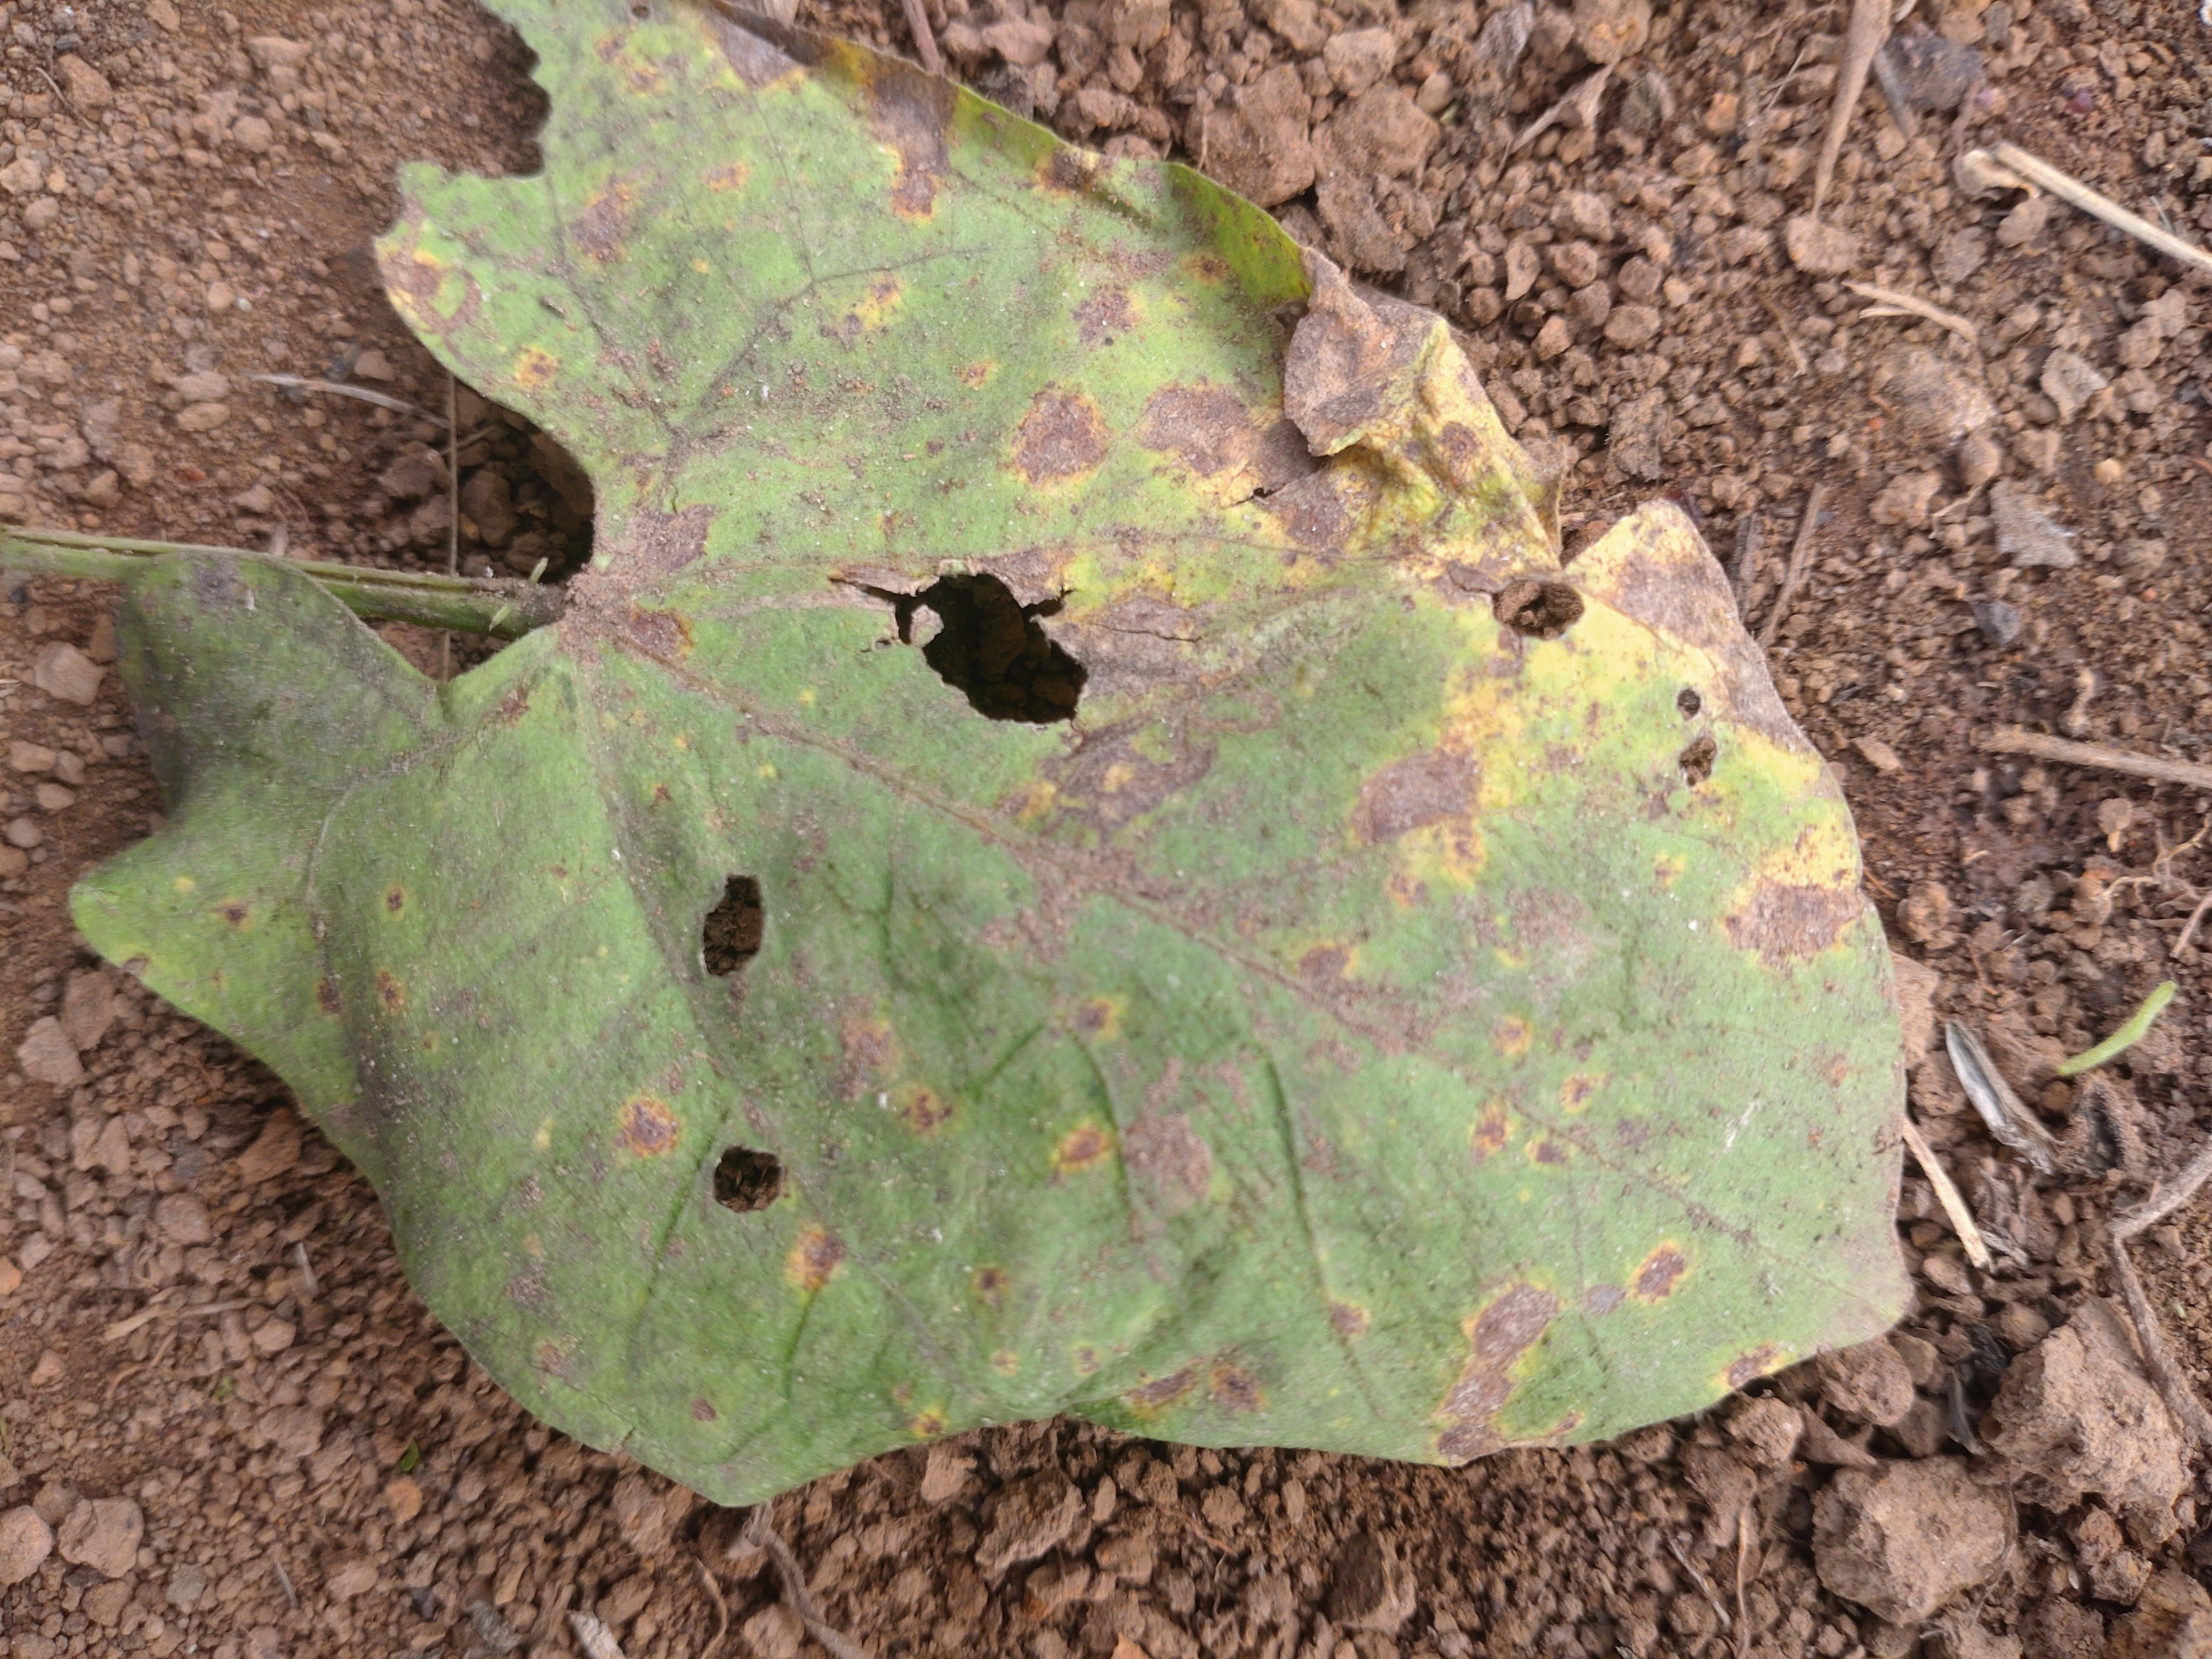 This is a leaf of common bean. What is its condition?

anthracnose
